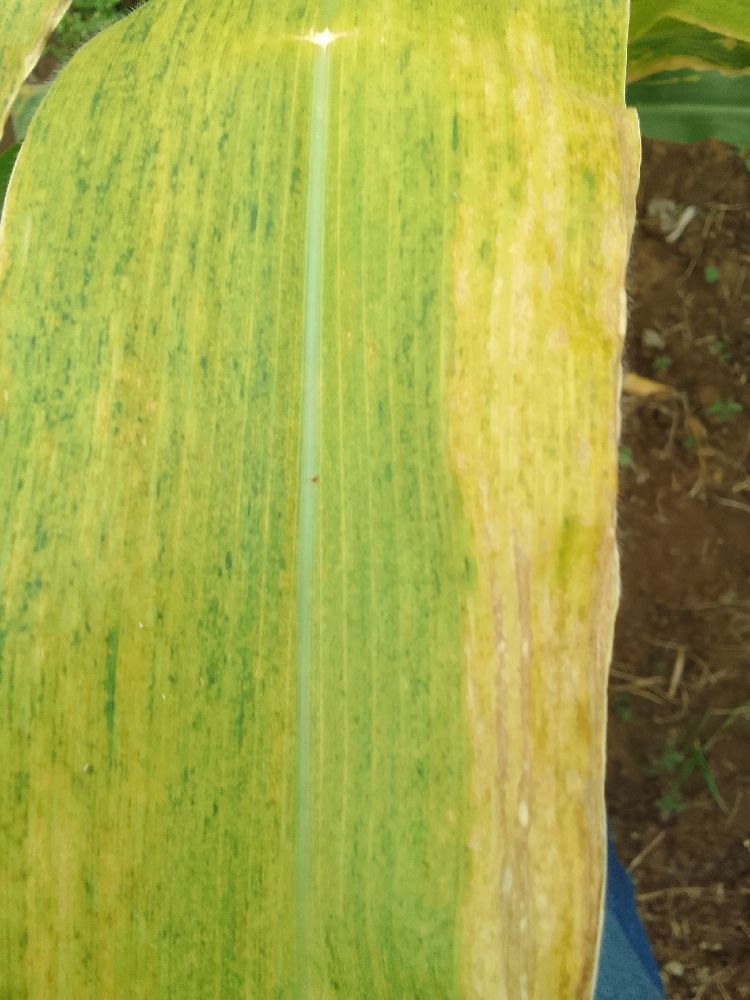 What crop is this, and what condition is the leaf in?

maize, maize lethal necrosis
